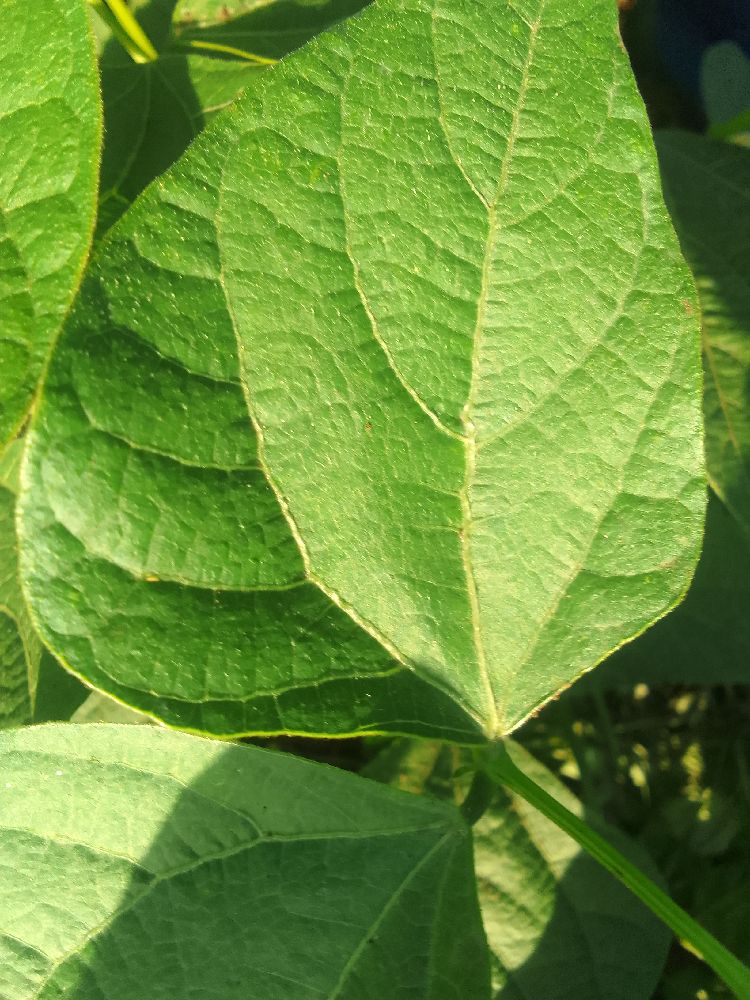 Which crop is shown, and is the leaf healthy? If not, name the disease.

common bean, healthy
